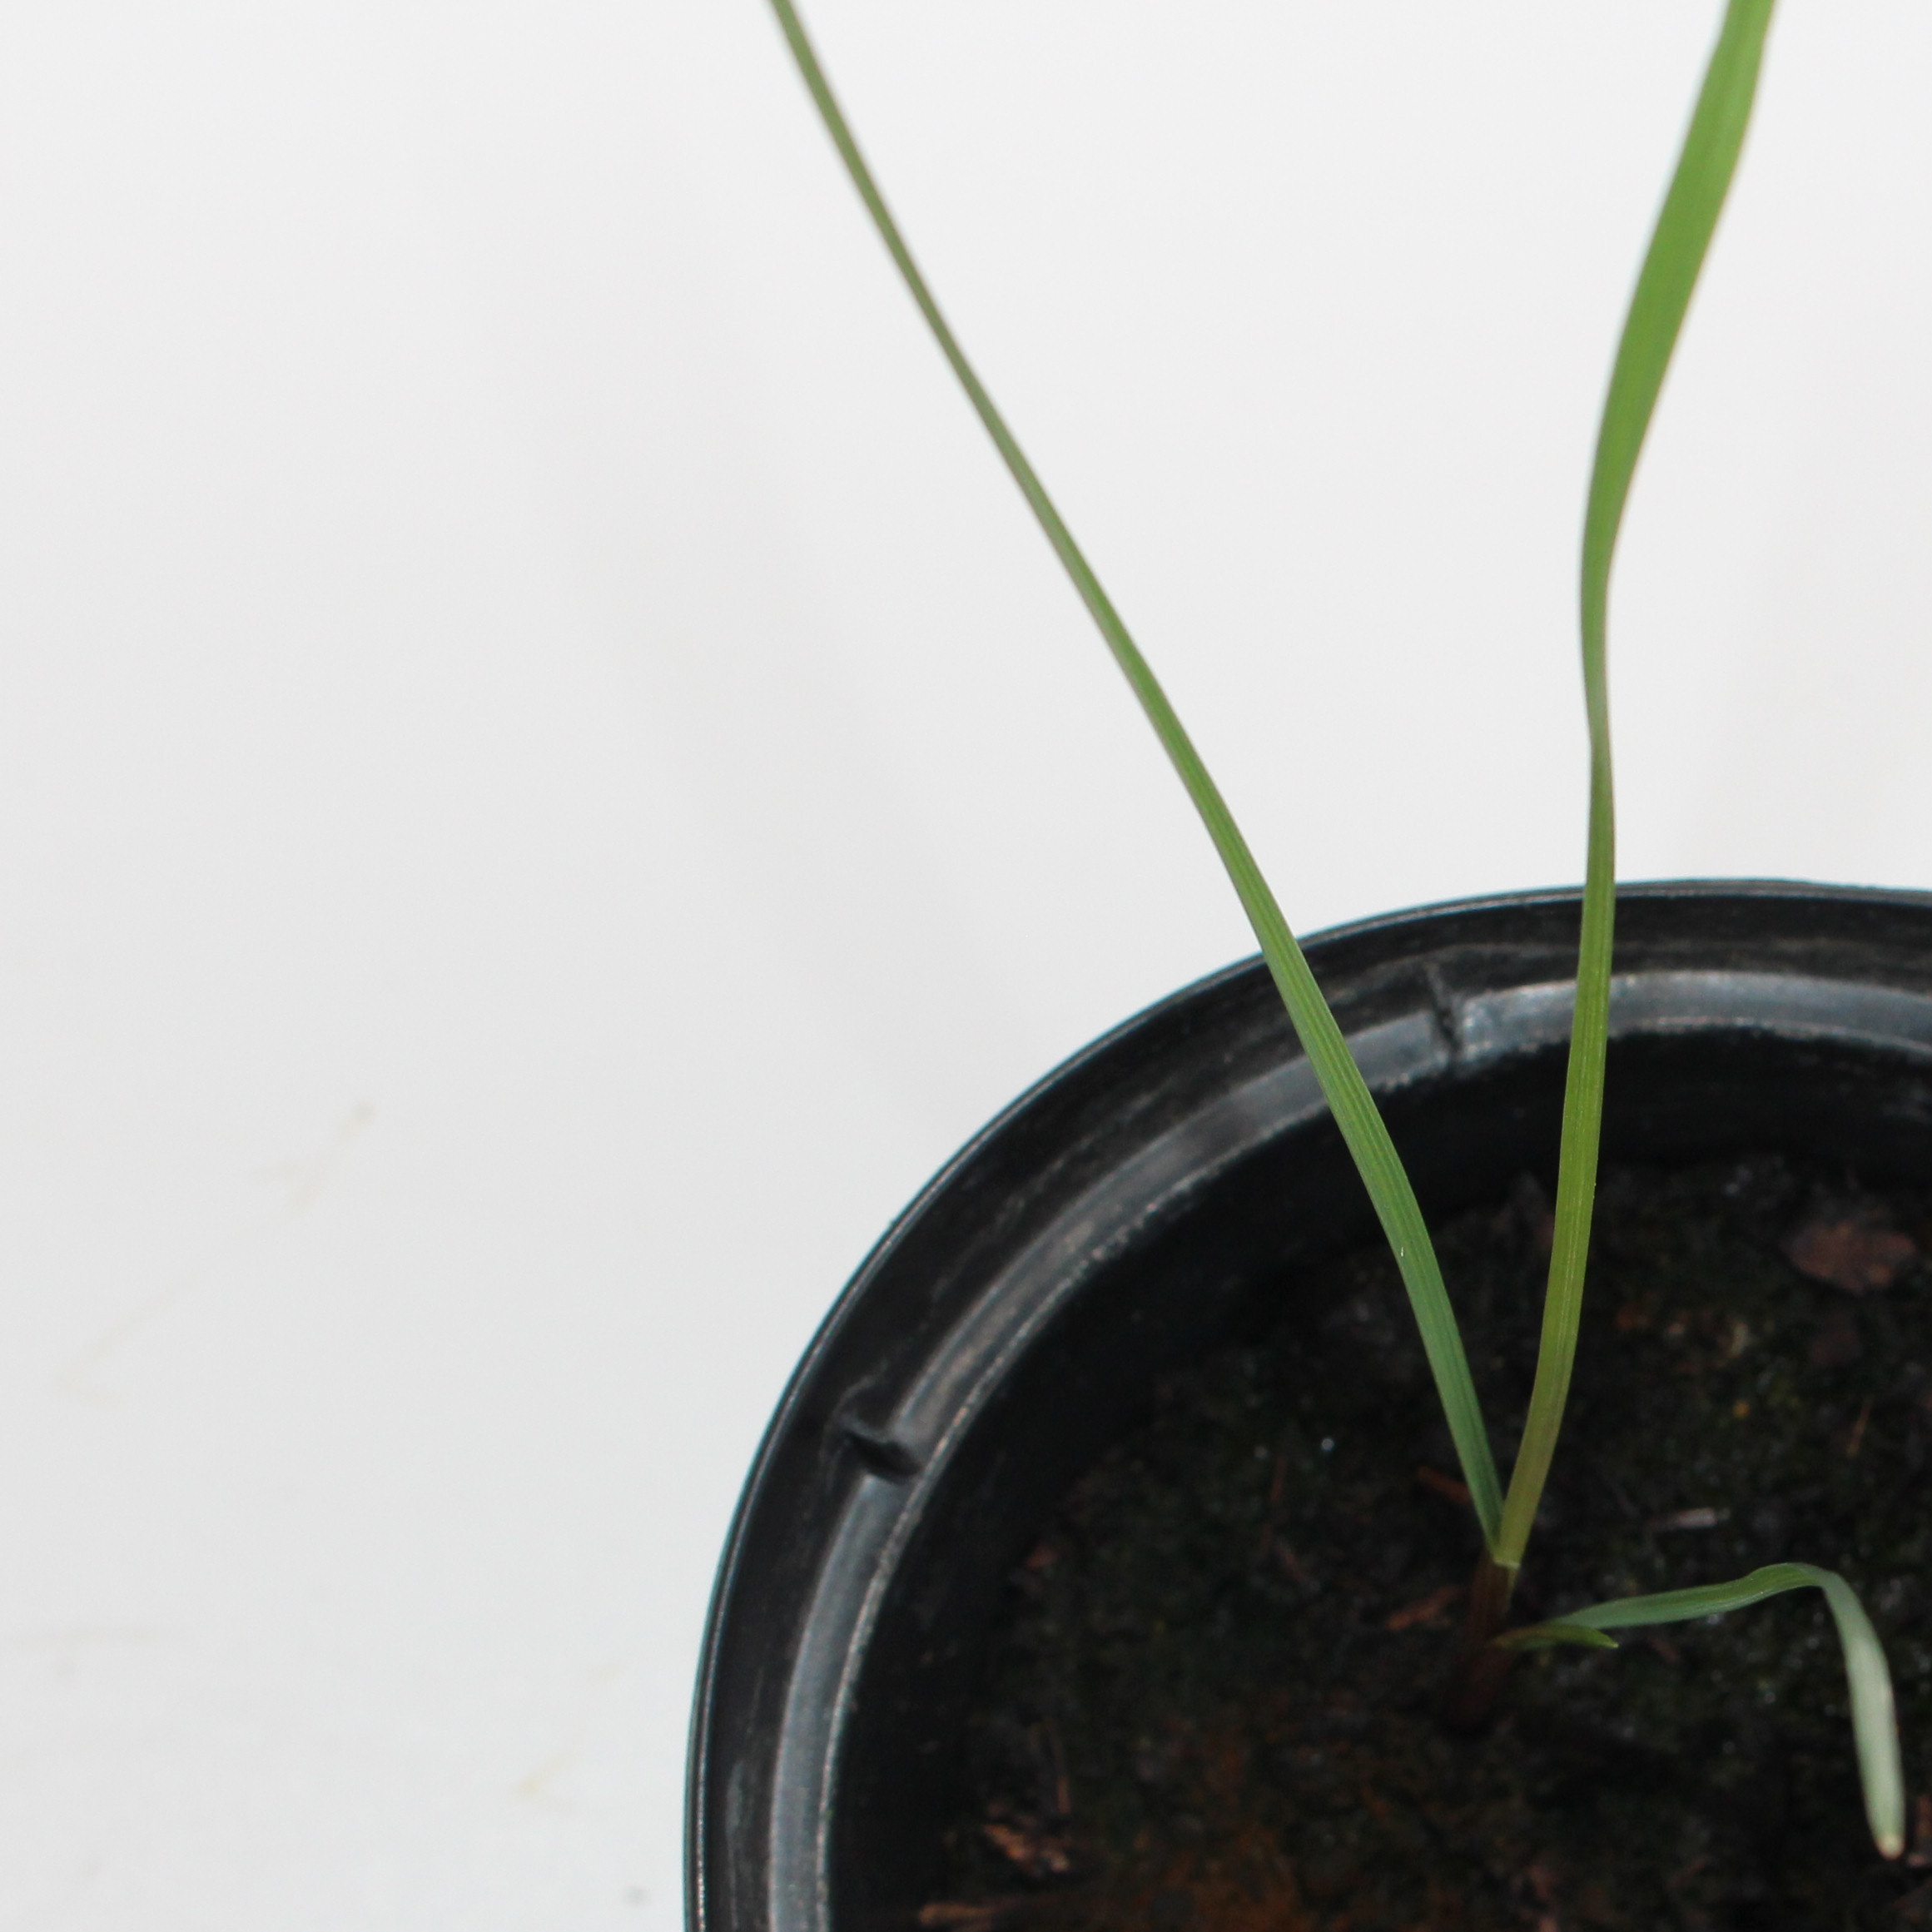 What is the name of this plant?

Lolium multiflorum
